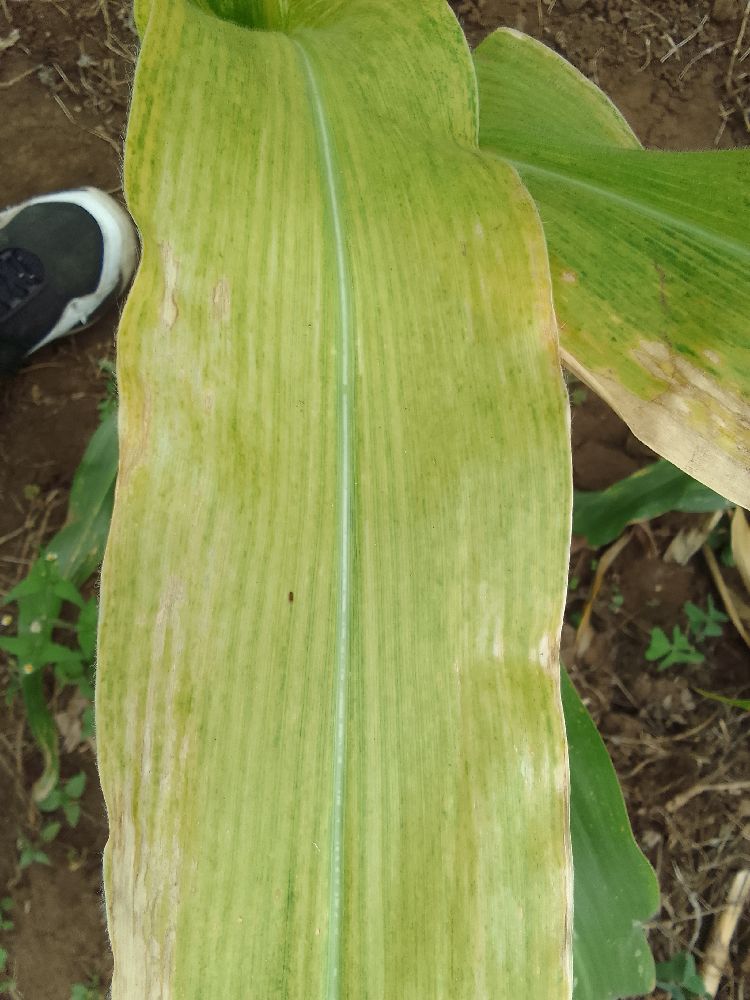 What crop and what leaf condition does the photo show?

maize, maize lethal necrosis
